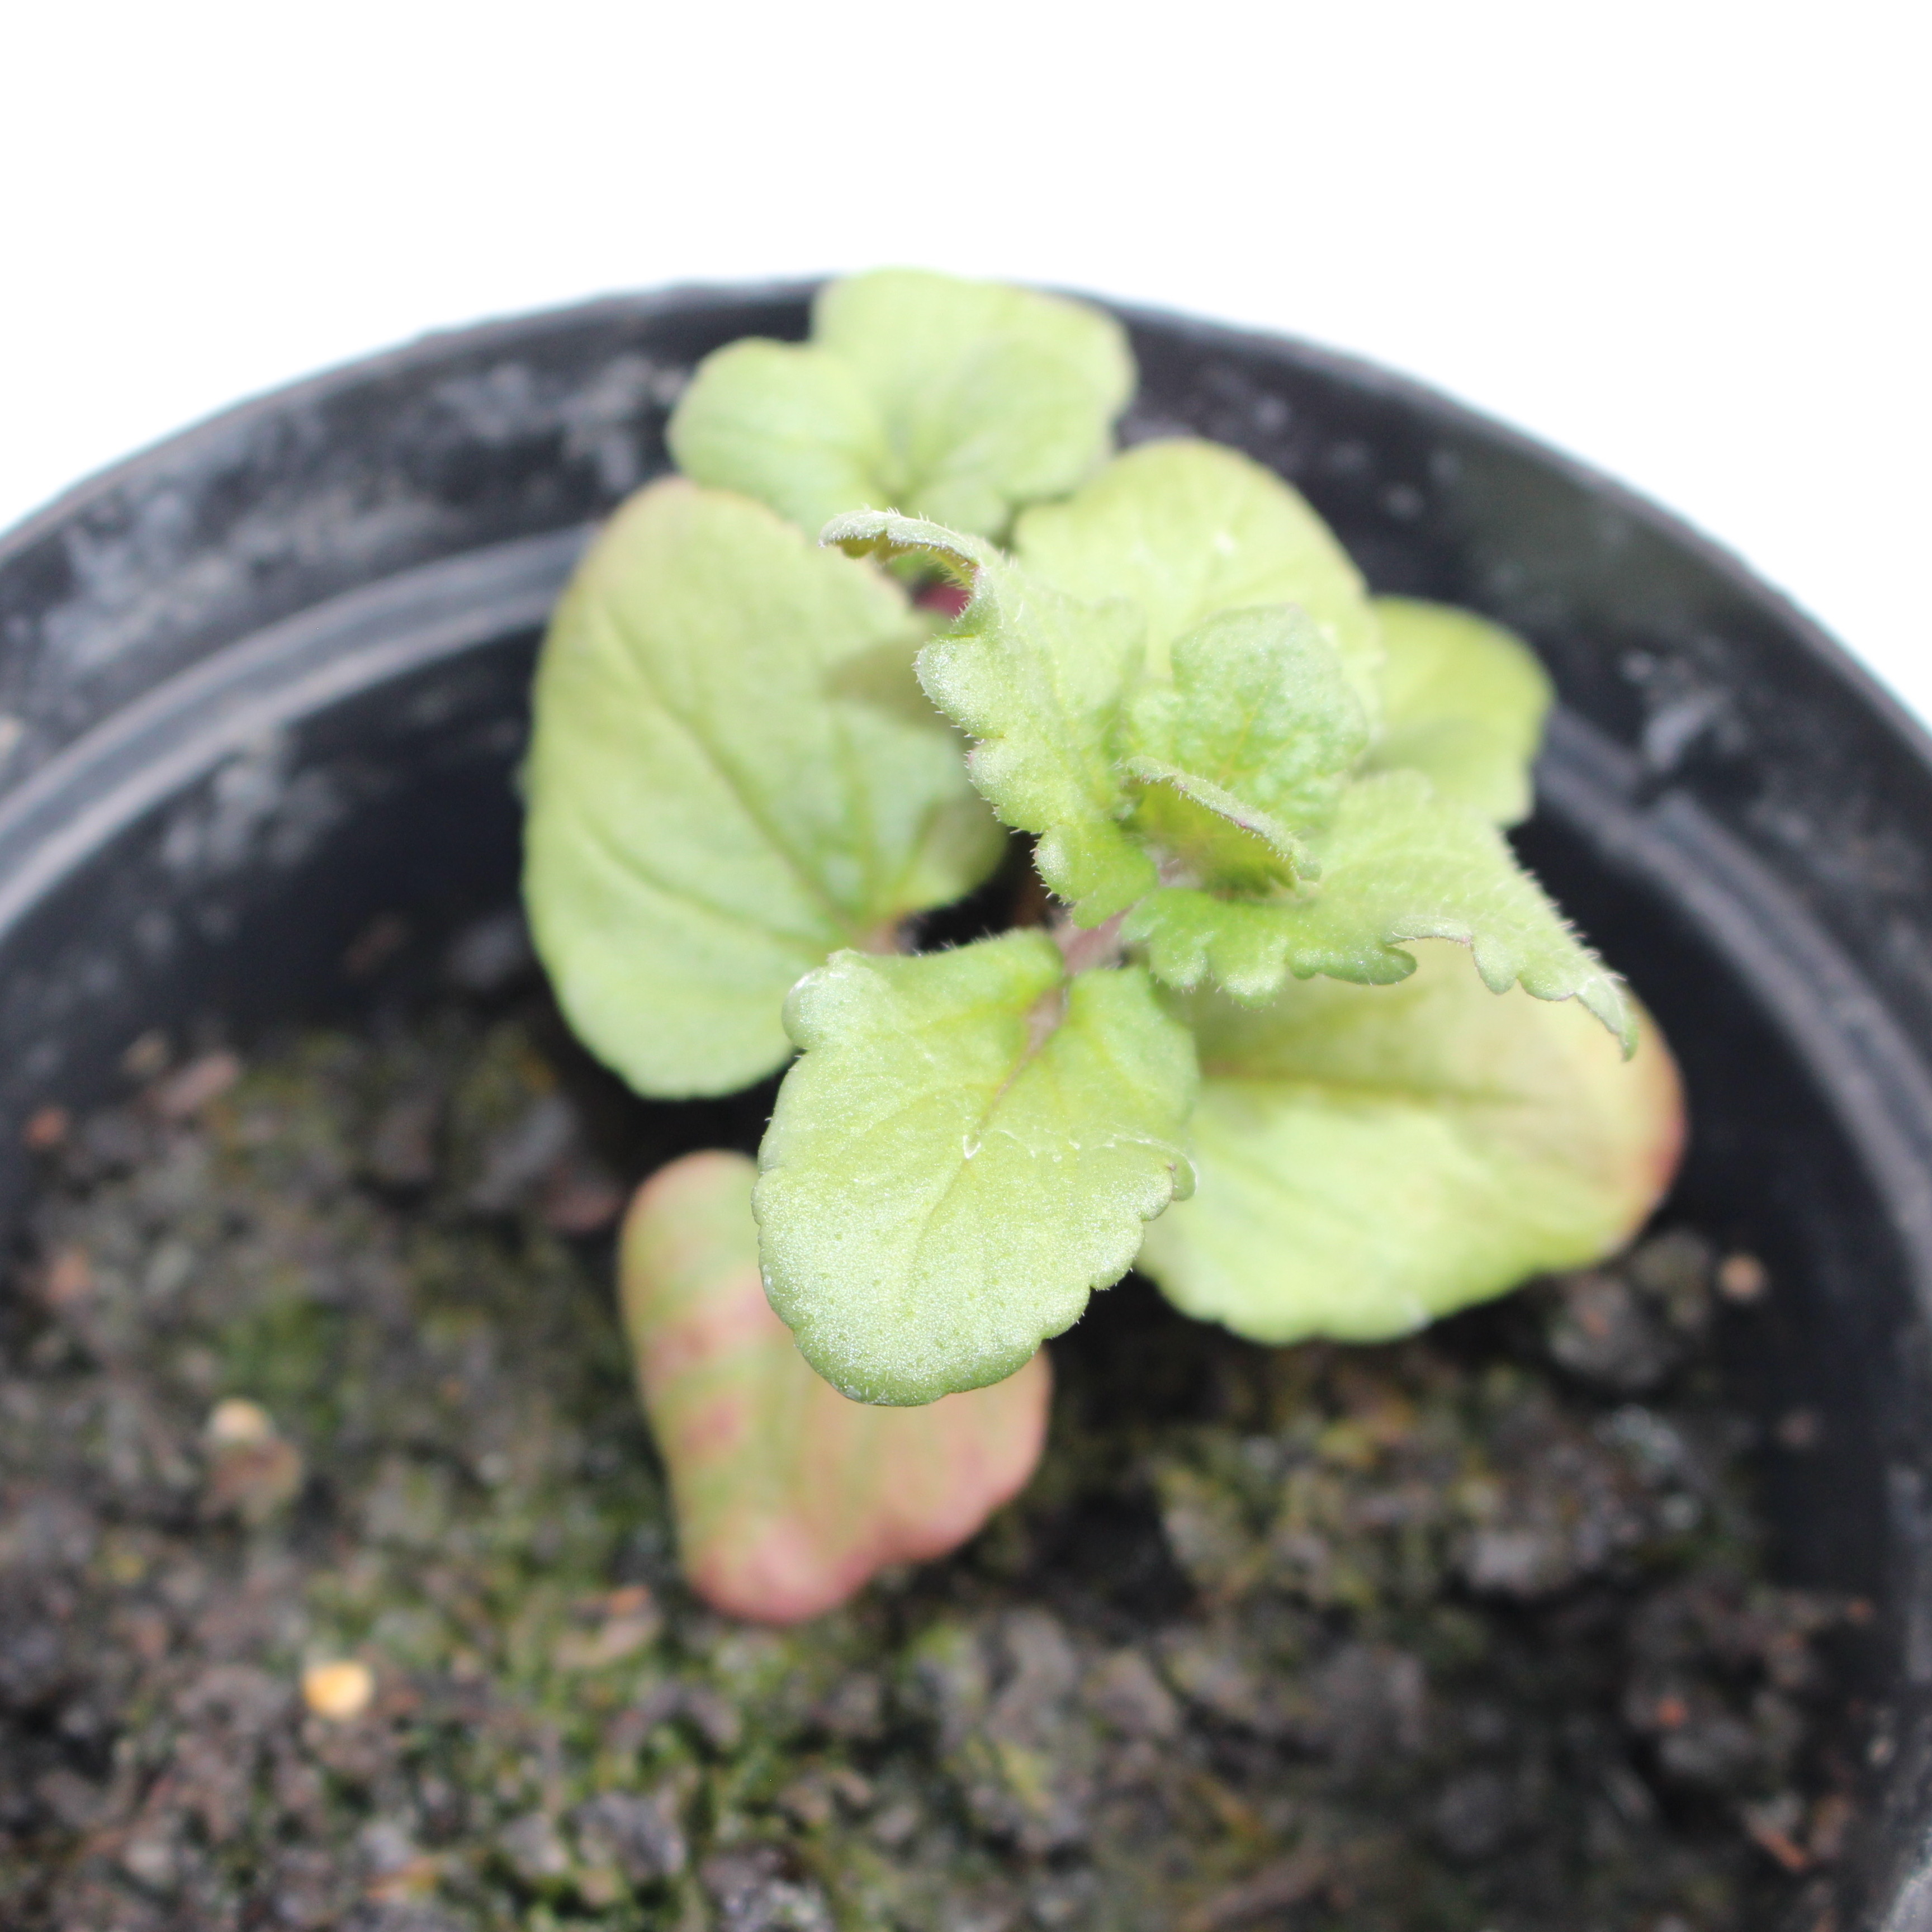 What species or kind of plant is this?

Veronica persica
